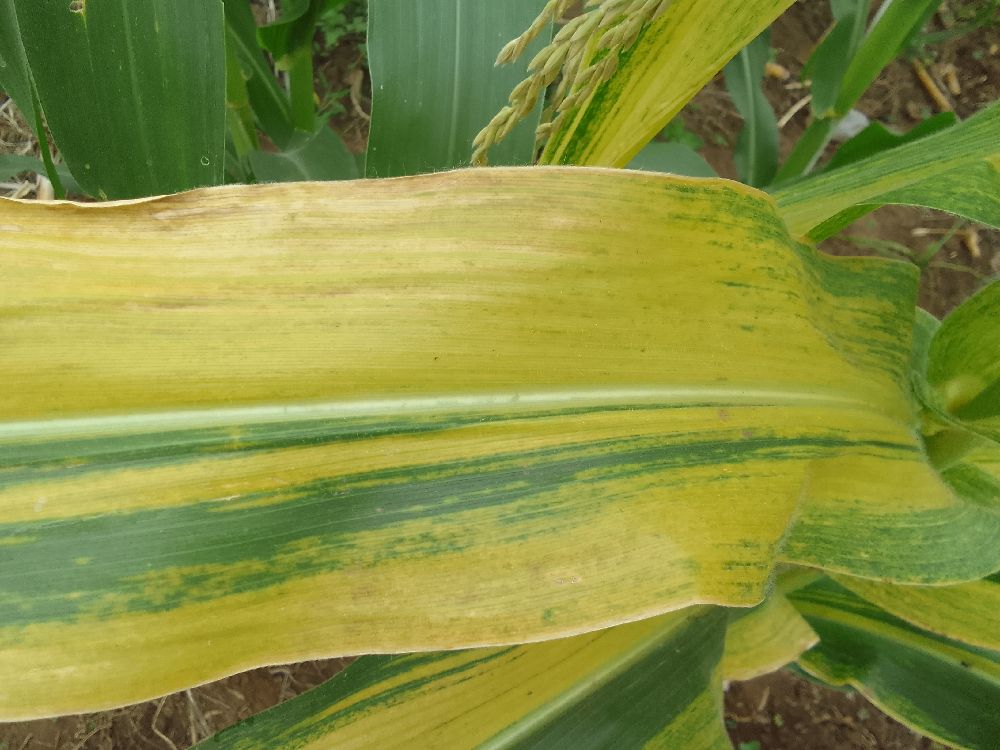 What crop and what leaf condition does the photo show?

maize, maize lethal necrosis
